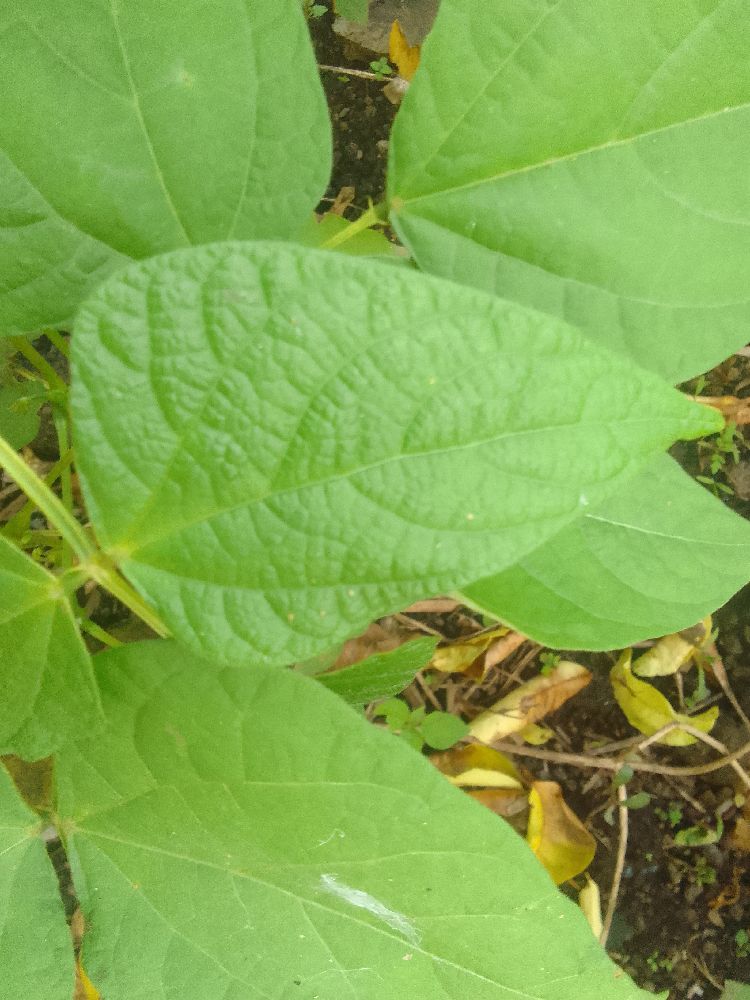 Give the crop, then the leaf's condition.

common bean, healthy
